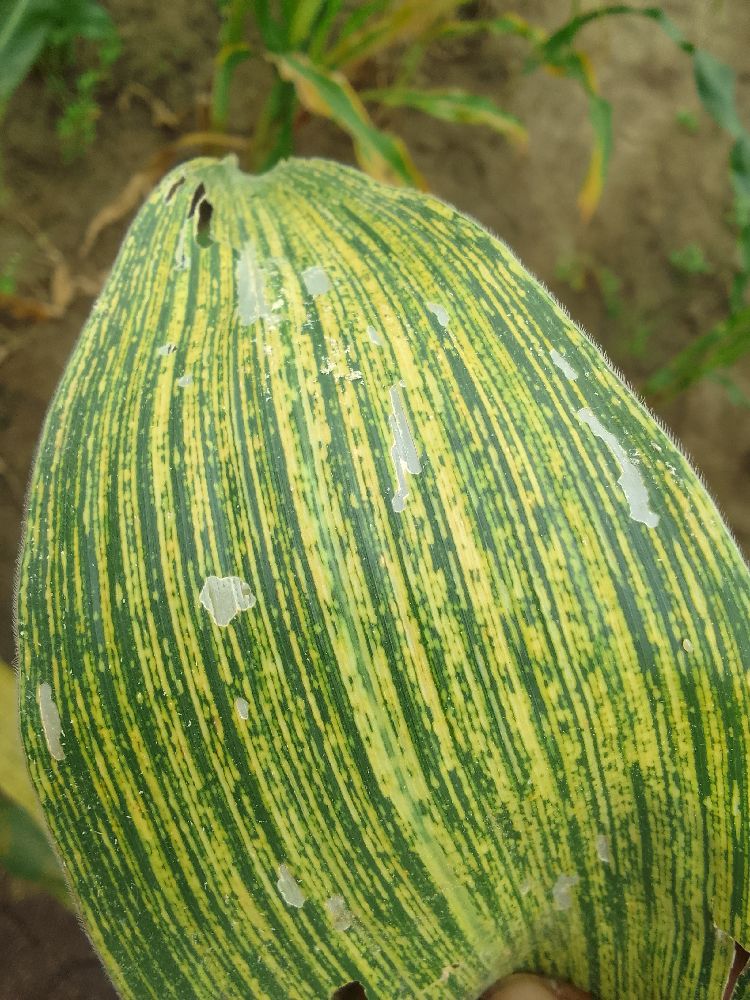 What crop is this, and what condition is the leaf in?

maize, maize streak virus
